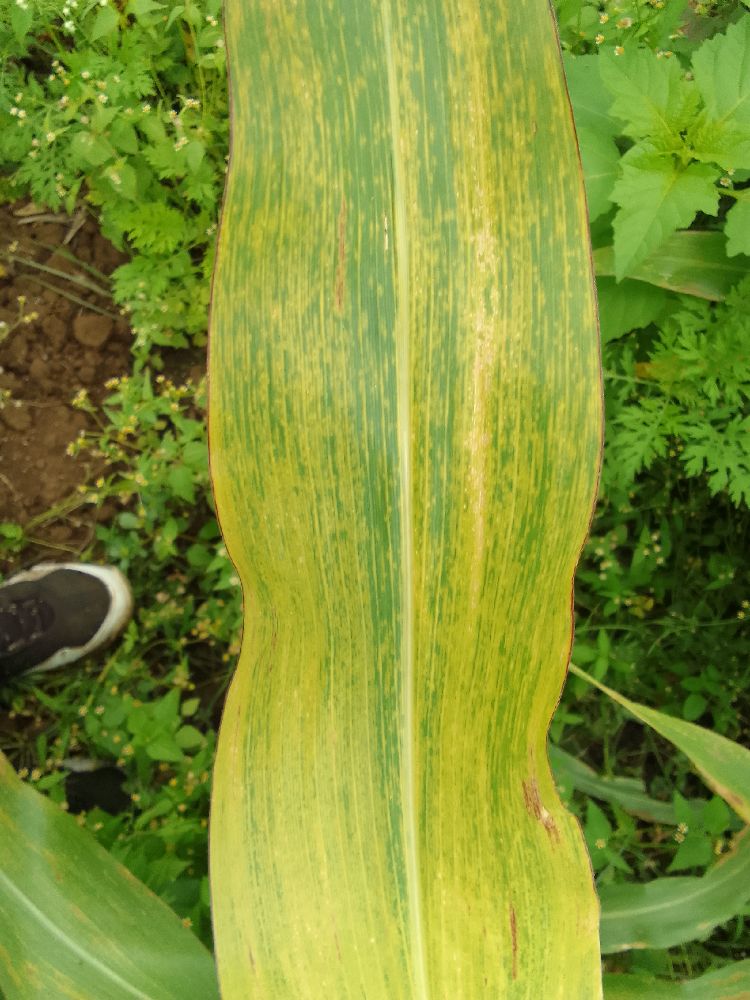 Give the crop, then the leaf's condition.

maize, maize lethal necrosis
